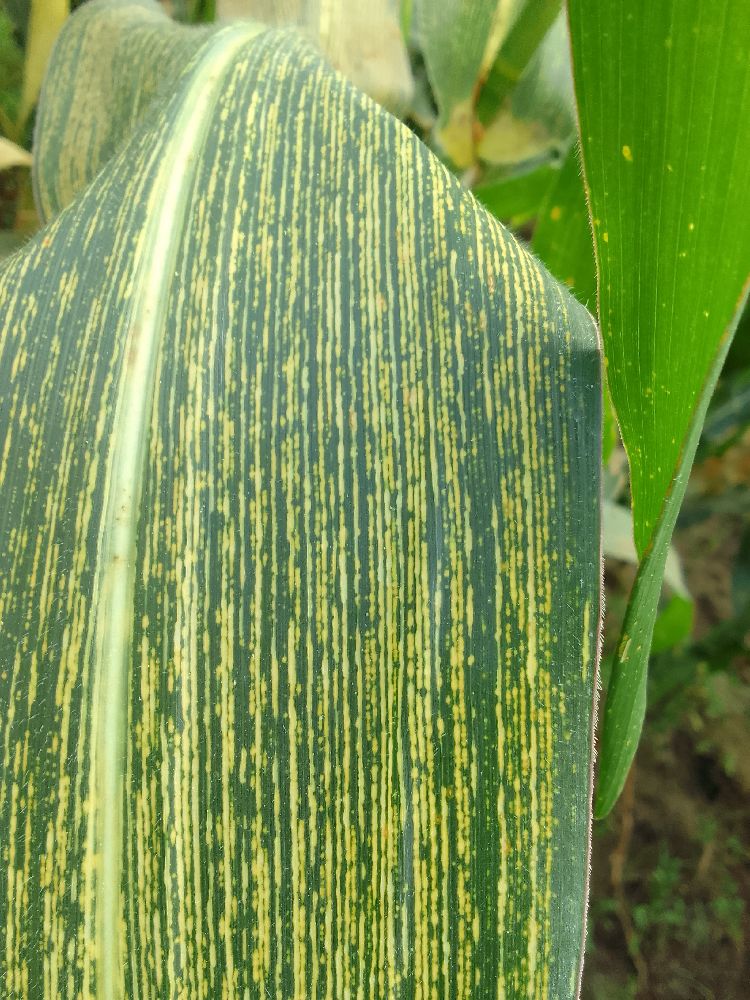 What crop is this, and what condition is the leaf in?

maize, maize streak virus
